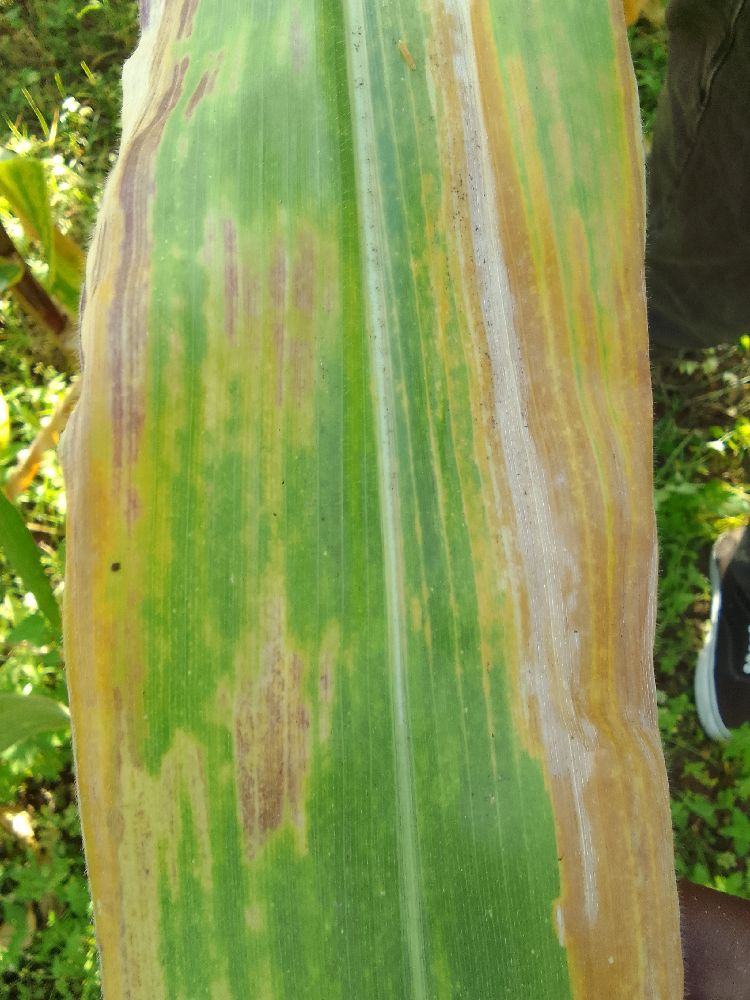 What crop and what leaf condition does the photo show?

maize, maize lethal necrosis
